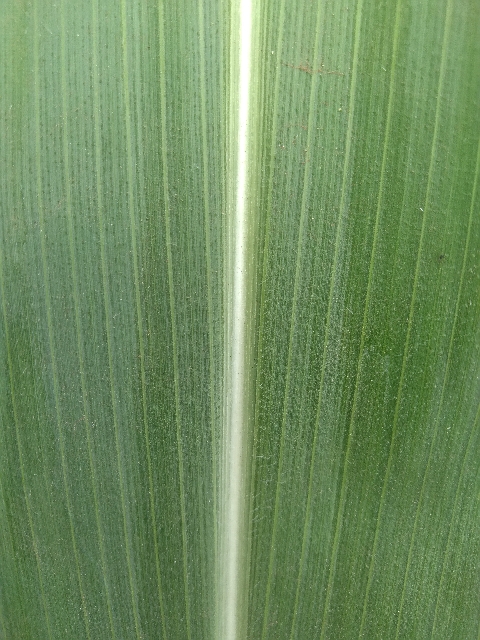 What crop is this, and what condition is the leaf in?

maize, healthy
